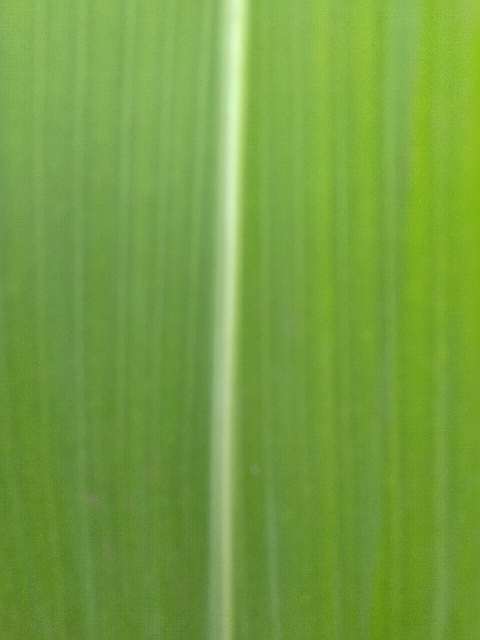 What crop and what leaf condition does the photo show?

maize, healthy
